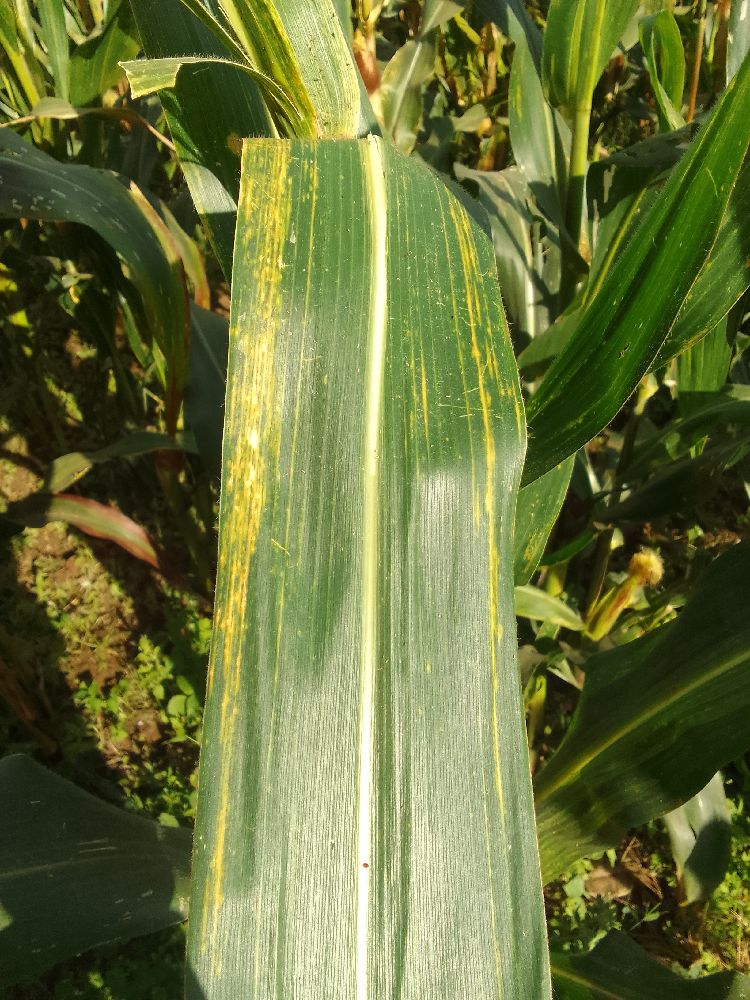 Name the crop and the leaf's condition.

maize, maize lethal necrosis
